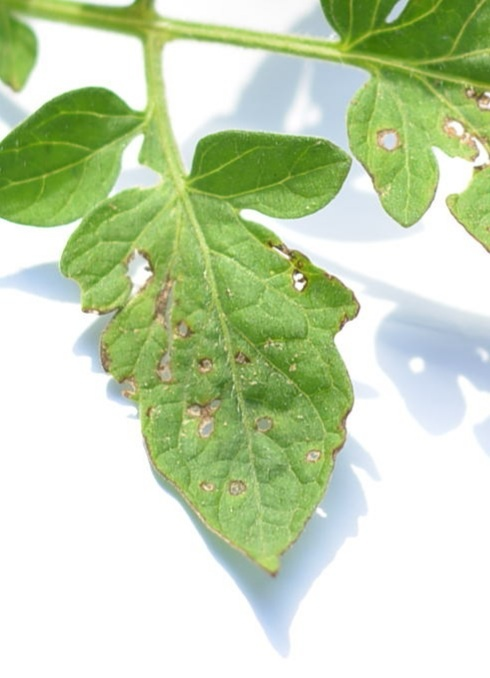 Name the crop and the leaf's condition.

tomato, infected
